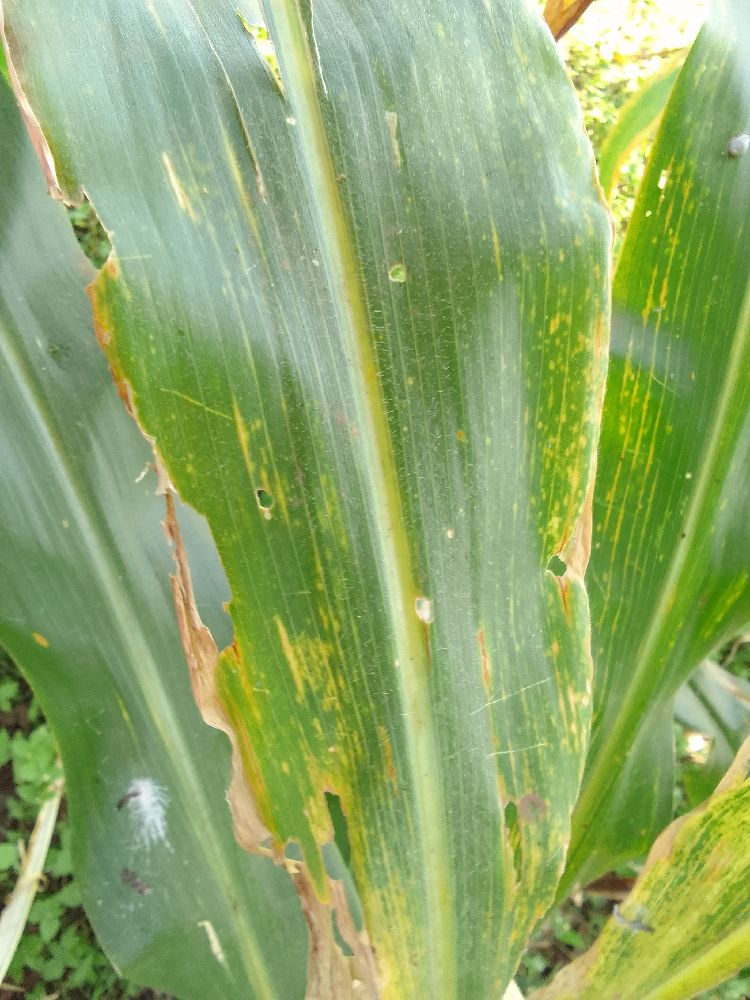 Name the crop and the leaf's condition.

maize, maize lethal necrosis
